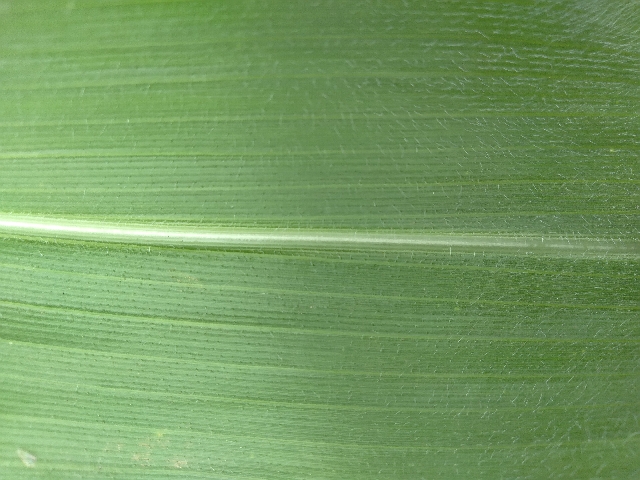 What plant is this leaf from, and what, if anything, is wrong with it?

maize, healthy
